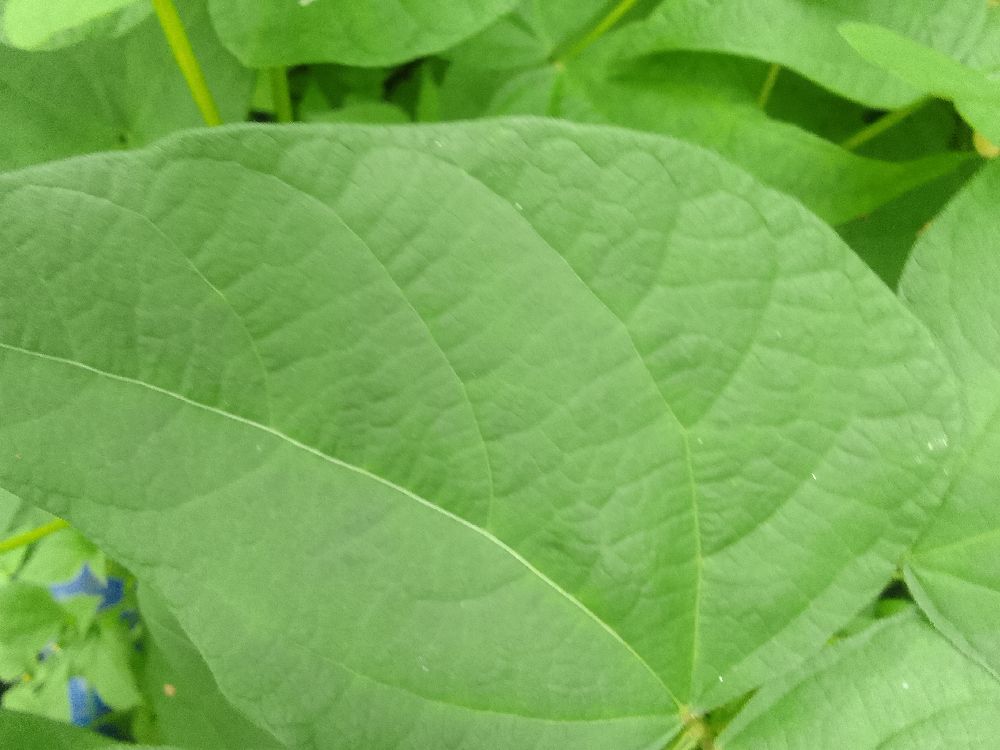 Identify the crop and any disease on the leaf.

common bean, healthy
